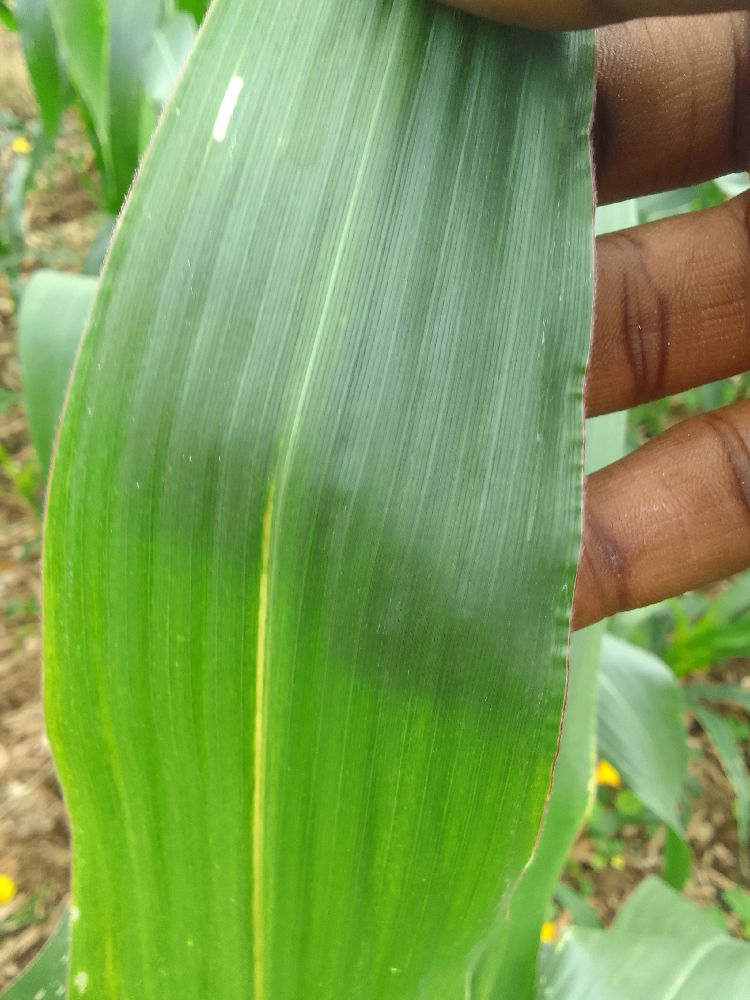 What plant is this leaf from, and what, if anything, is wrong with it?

maize, healthy
